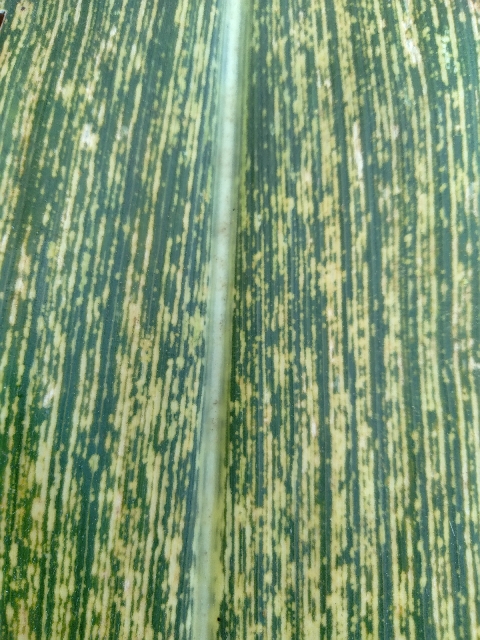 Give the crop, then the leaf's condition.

maize, maize streak virus
